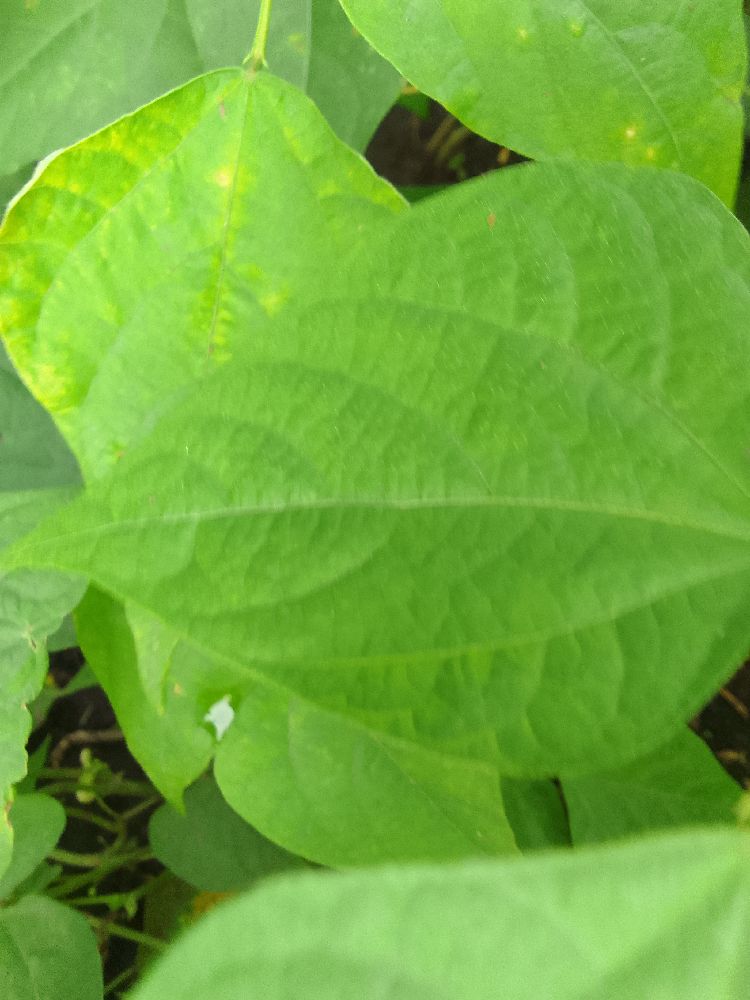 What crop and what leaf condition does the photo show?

common bean, healthy
